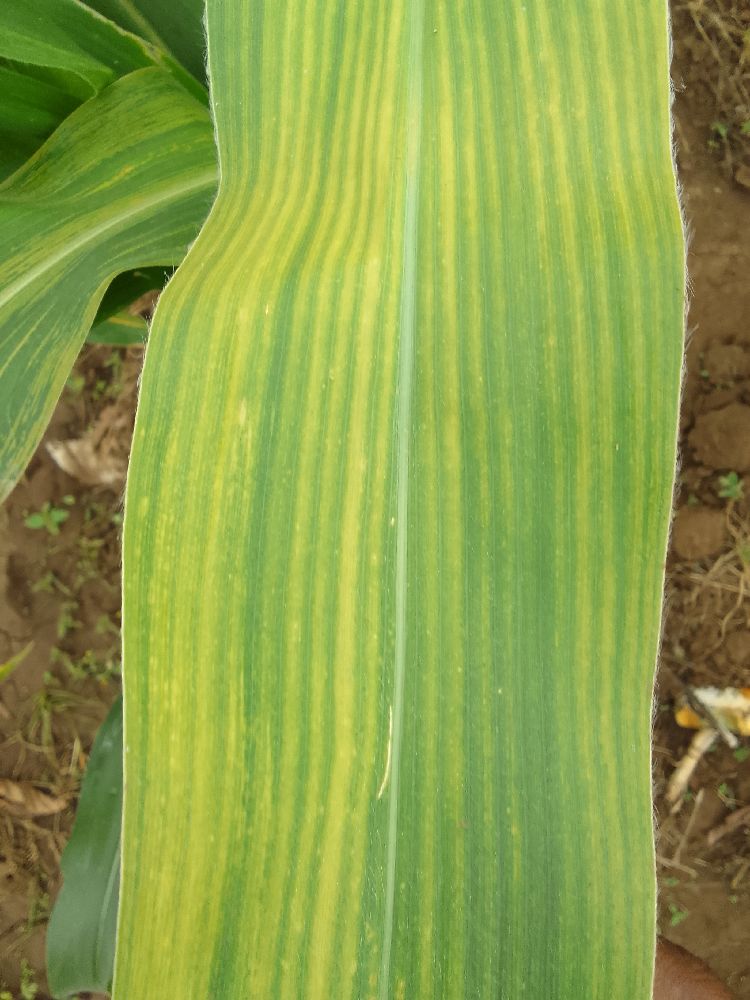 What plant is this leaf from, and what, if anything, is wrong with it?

maize, maize lethal necrosis
